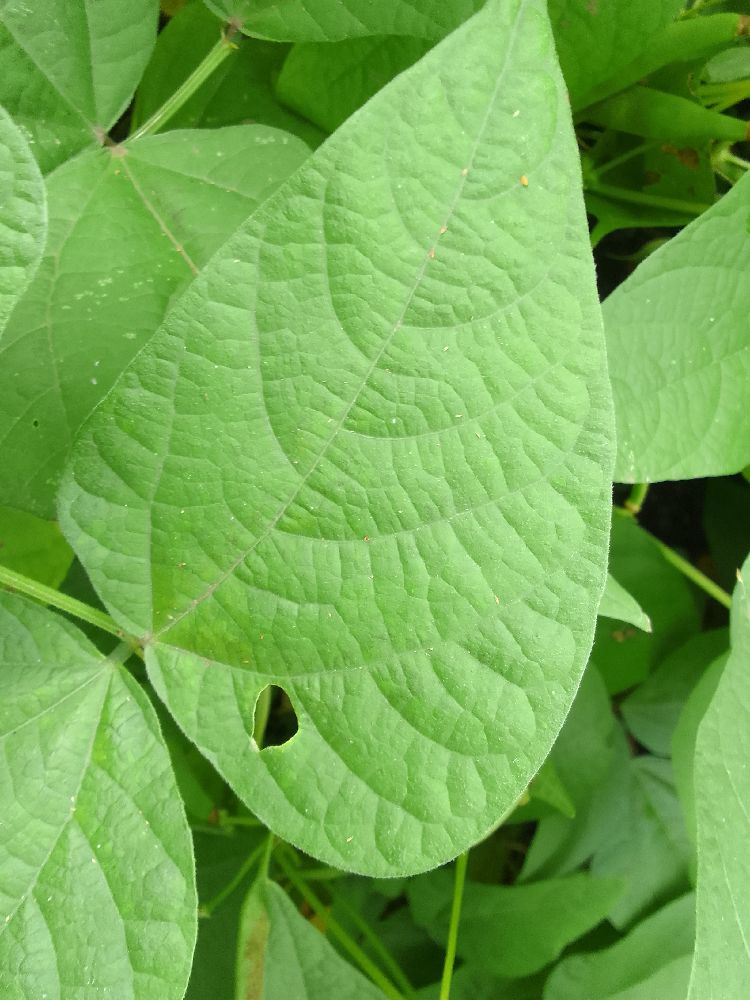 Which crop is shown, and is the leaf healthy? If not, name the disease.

common bean, healthy
